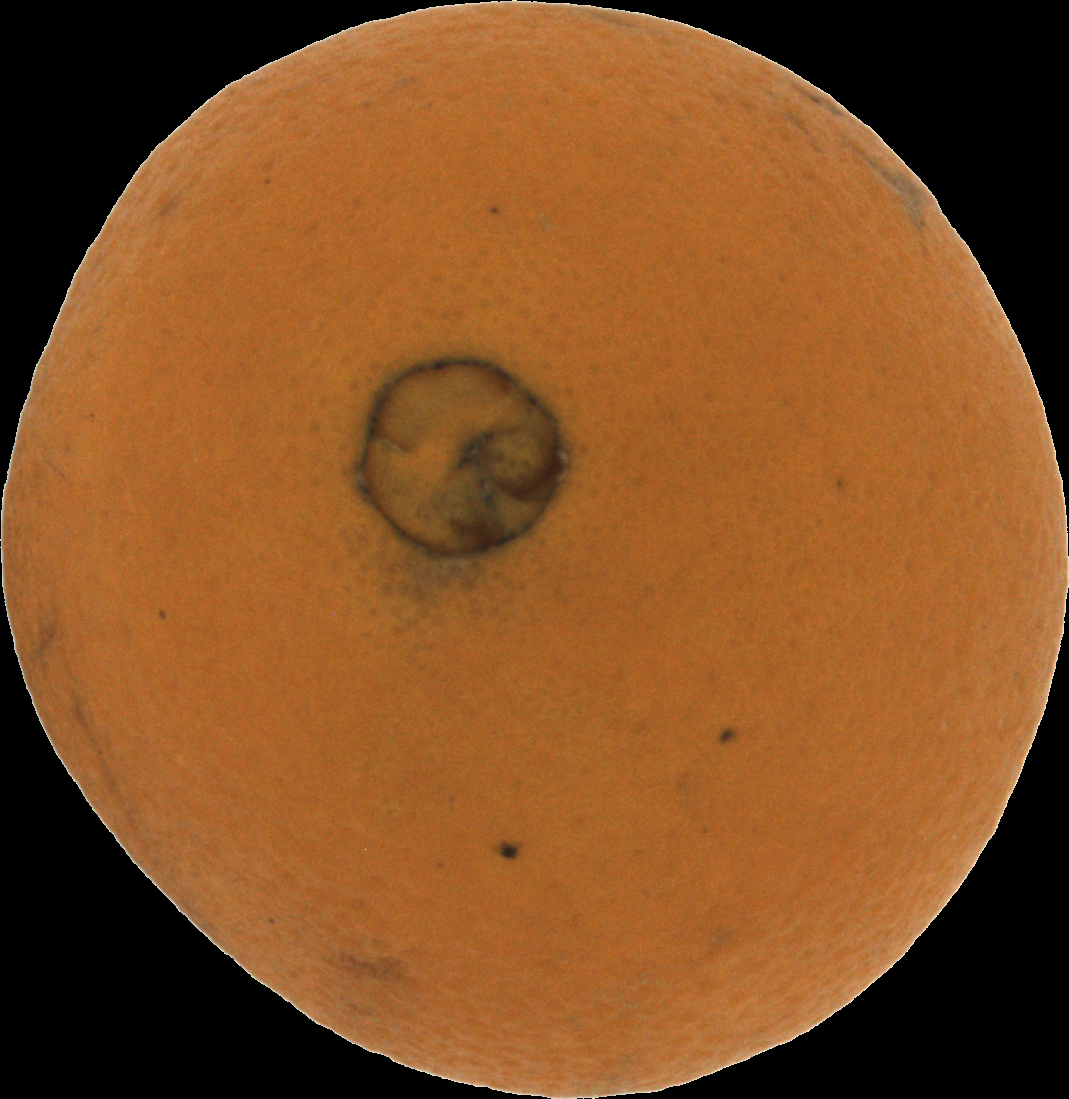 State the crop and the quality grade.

orange, bad
